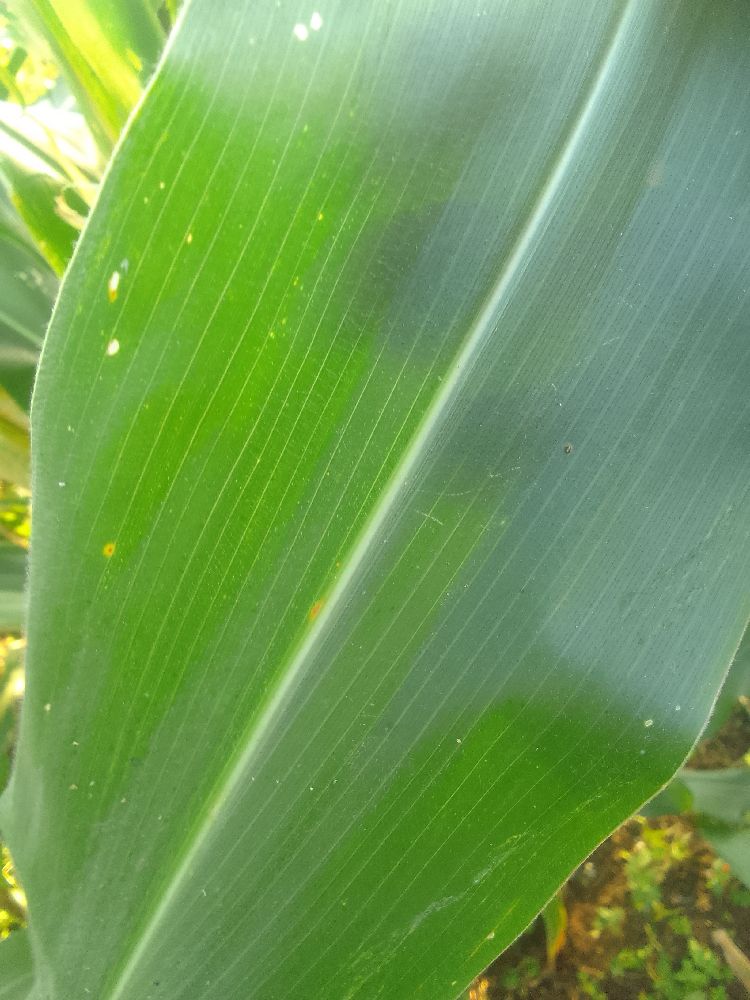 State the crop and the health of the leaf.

maize, healthy
